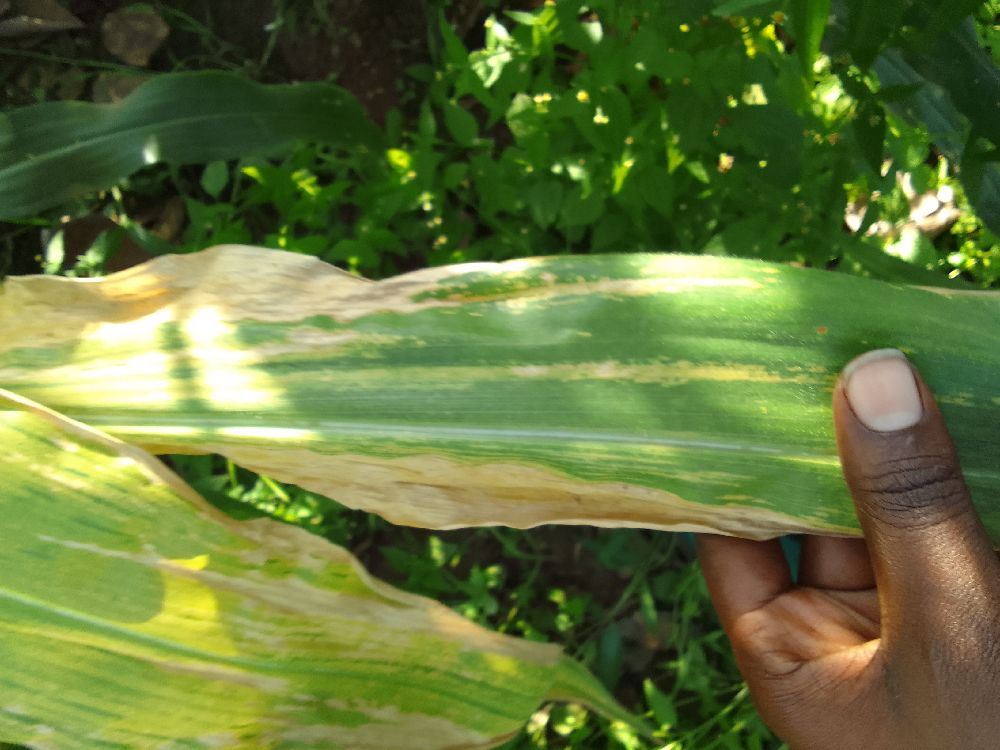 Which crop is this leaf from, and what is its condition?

maize, maize lethal necrosis
